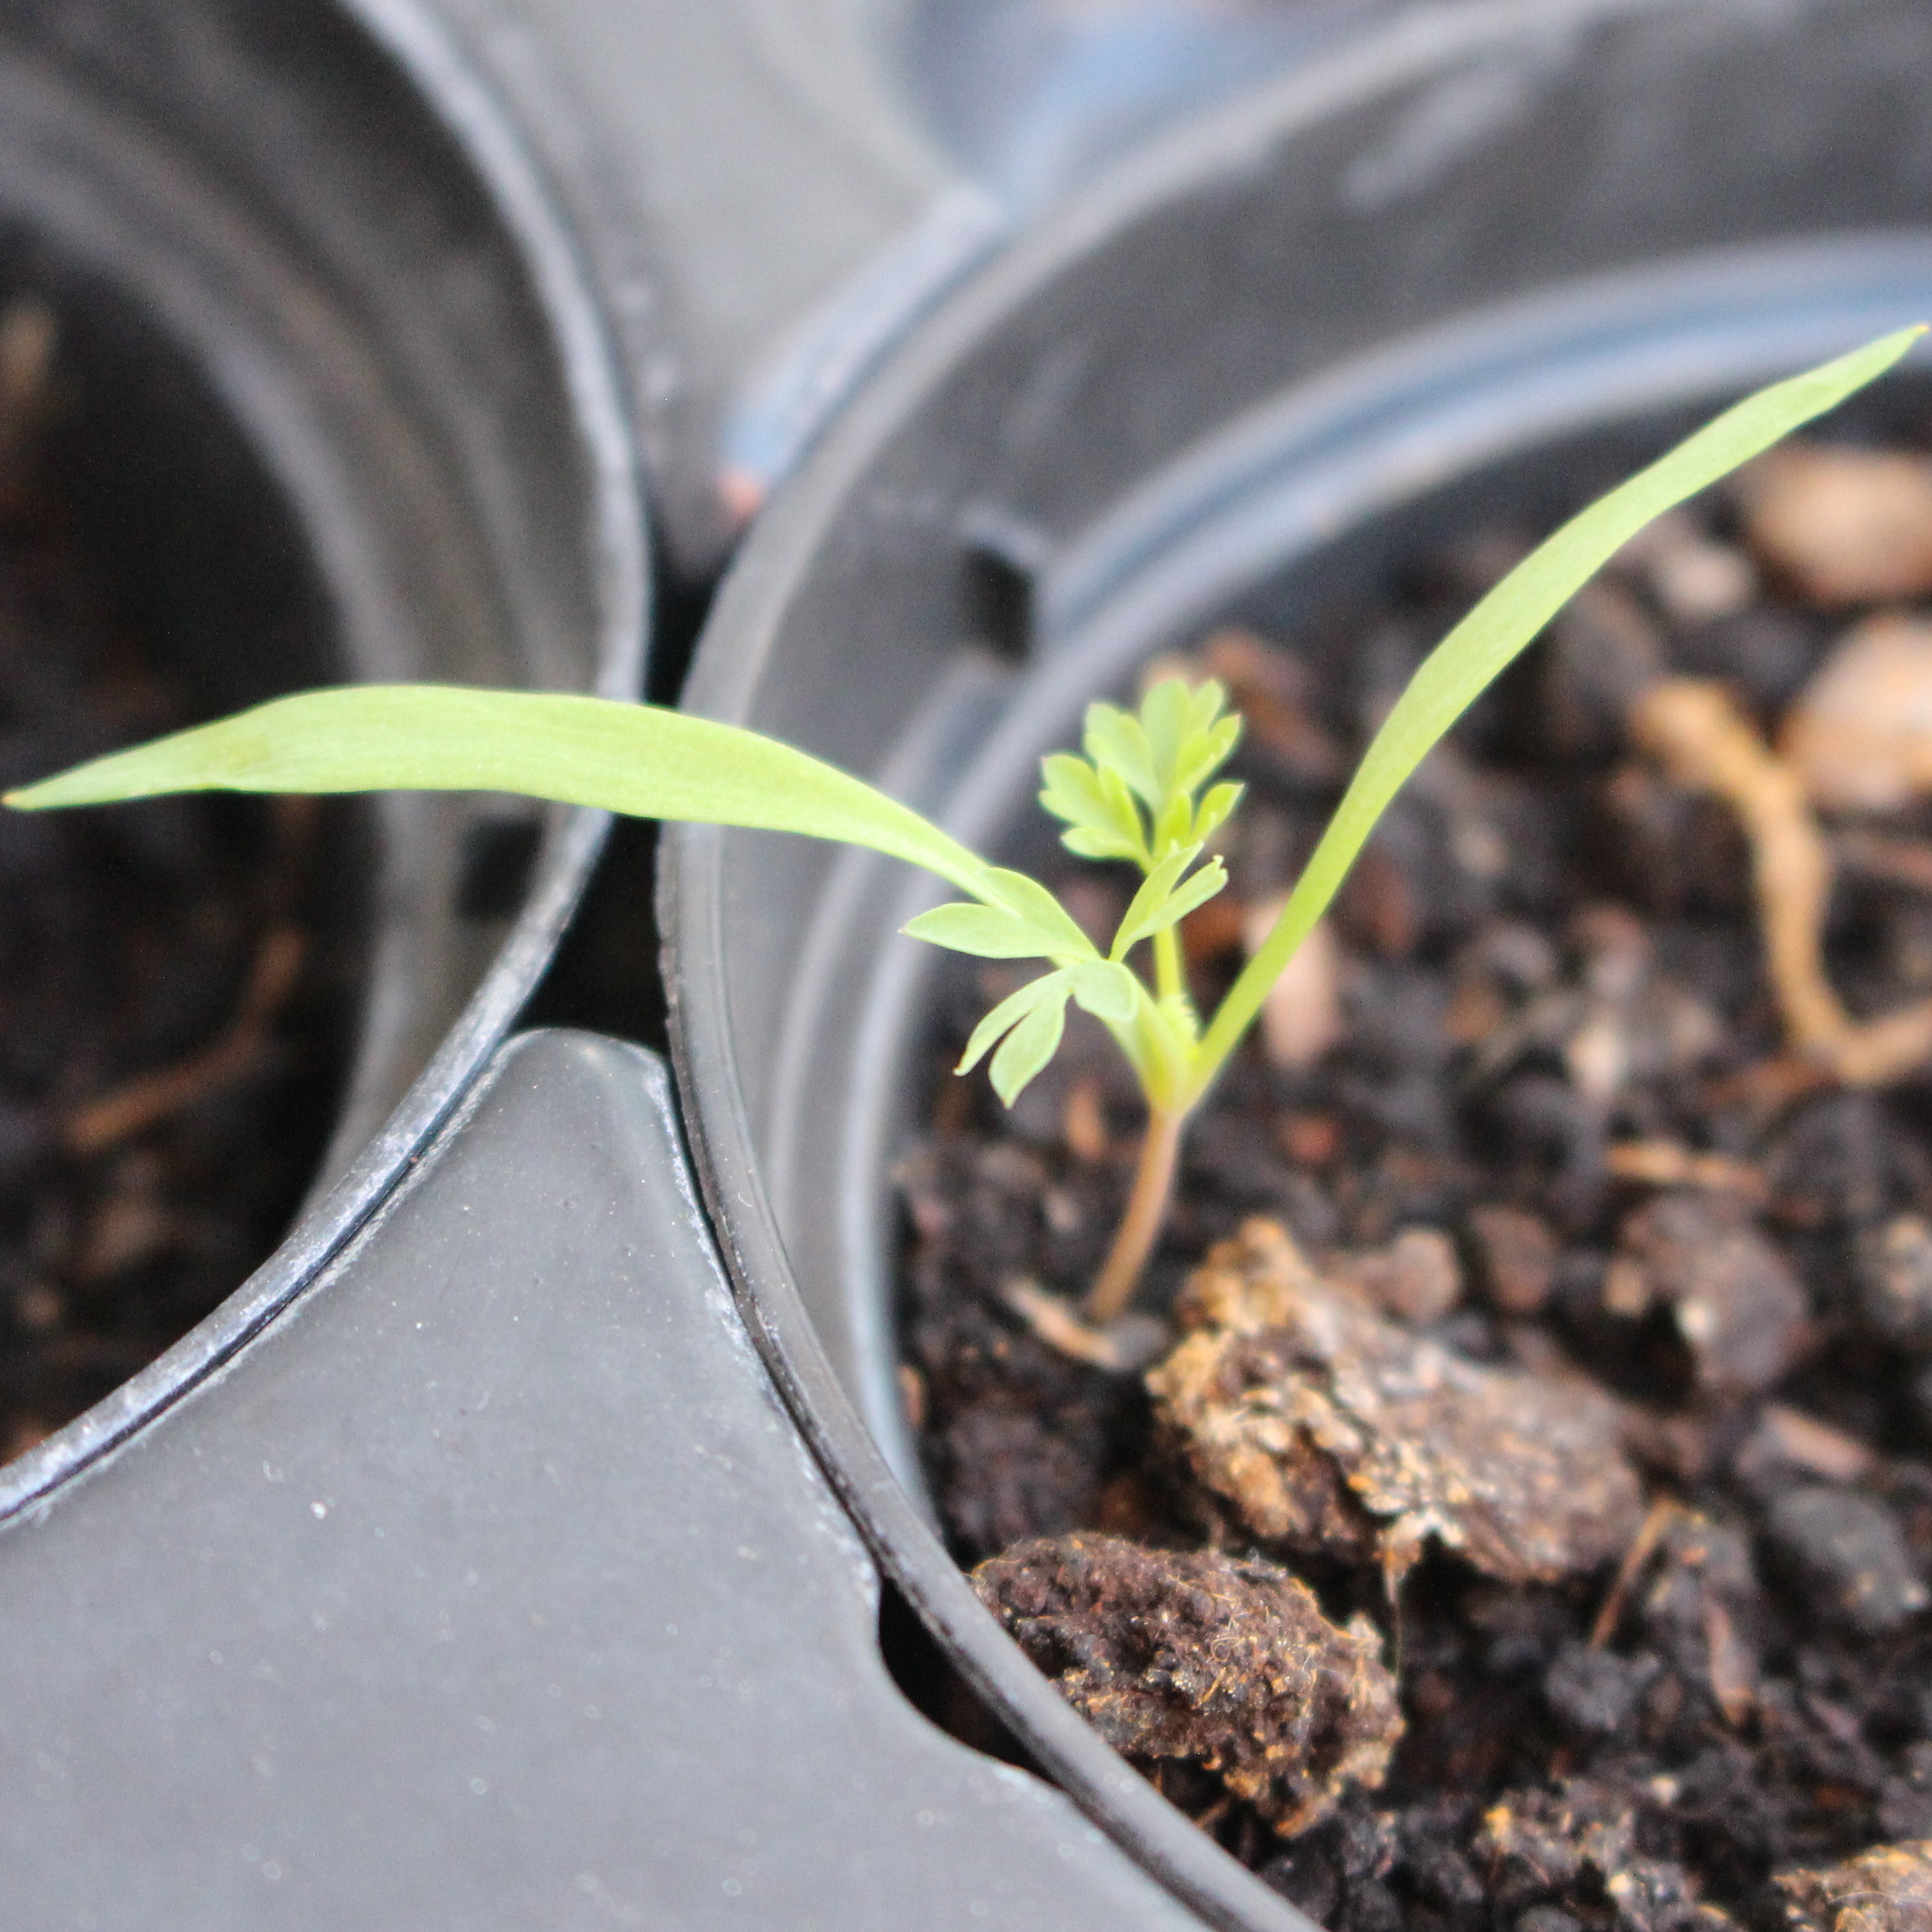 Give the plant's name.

Fumaria officinalis
